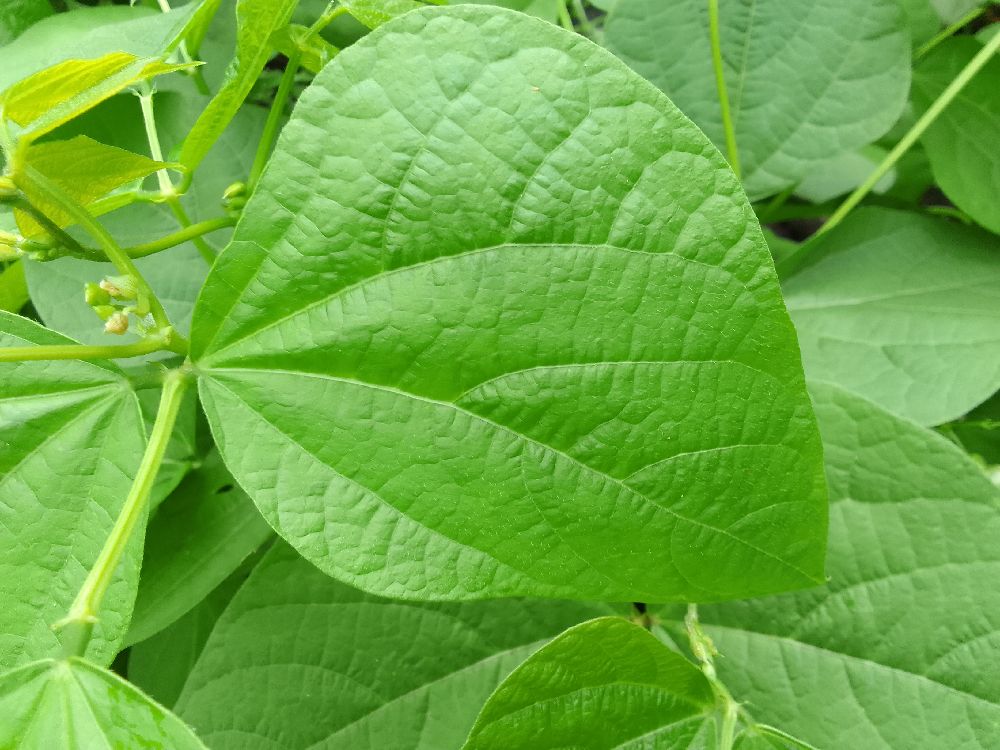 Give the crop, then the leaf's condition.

common bean, healthy
